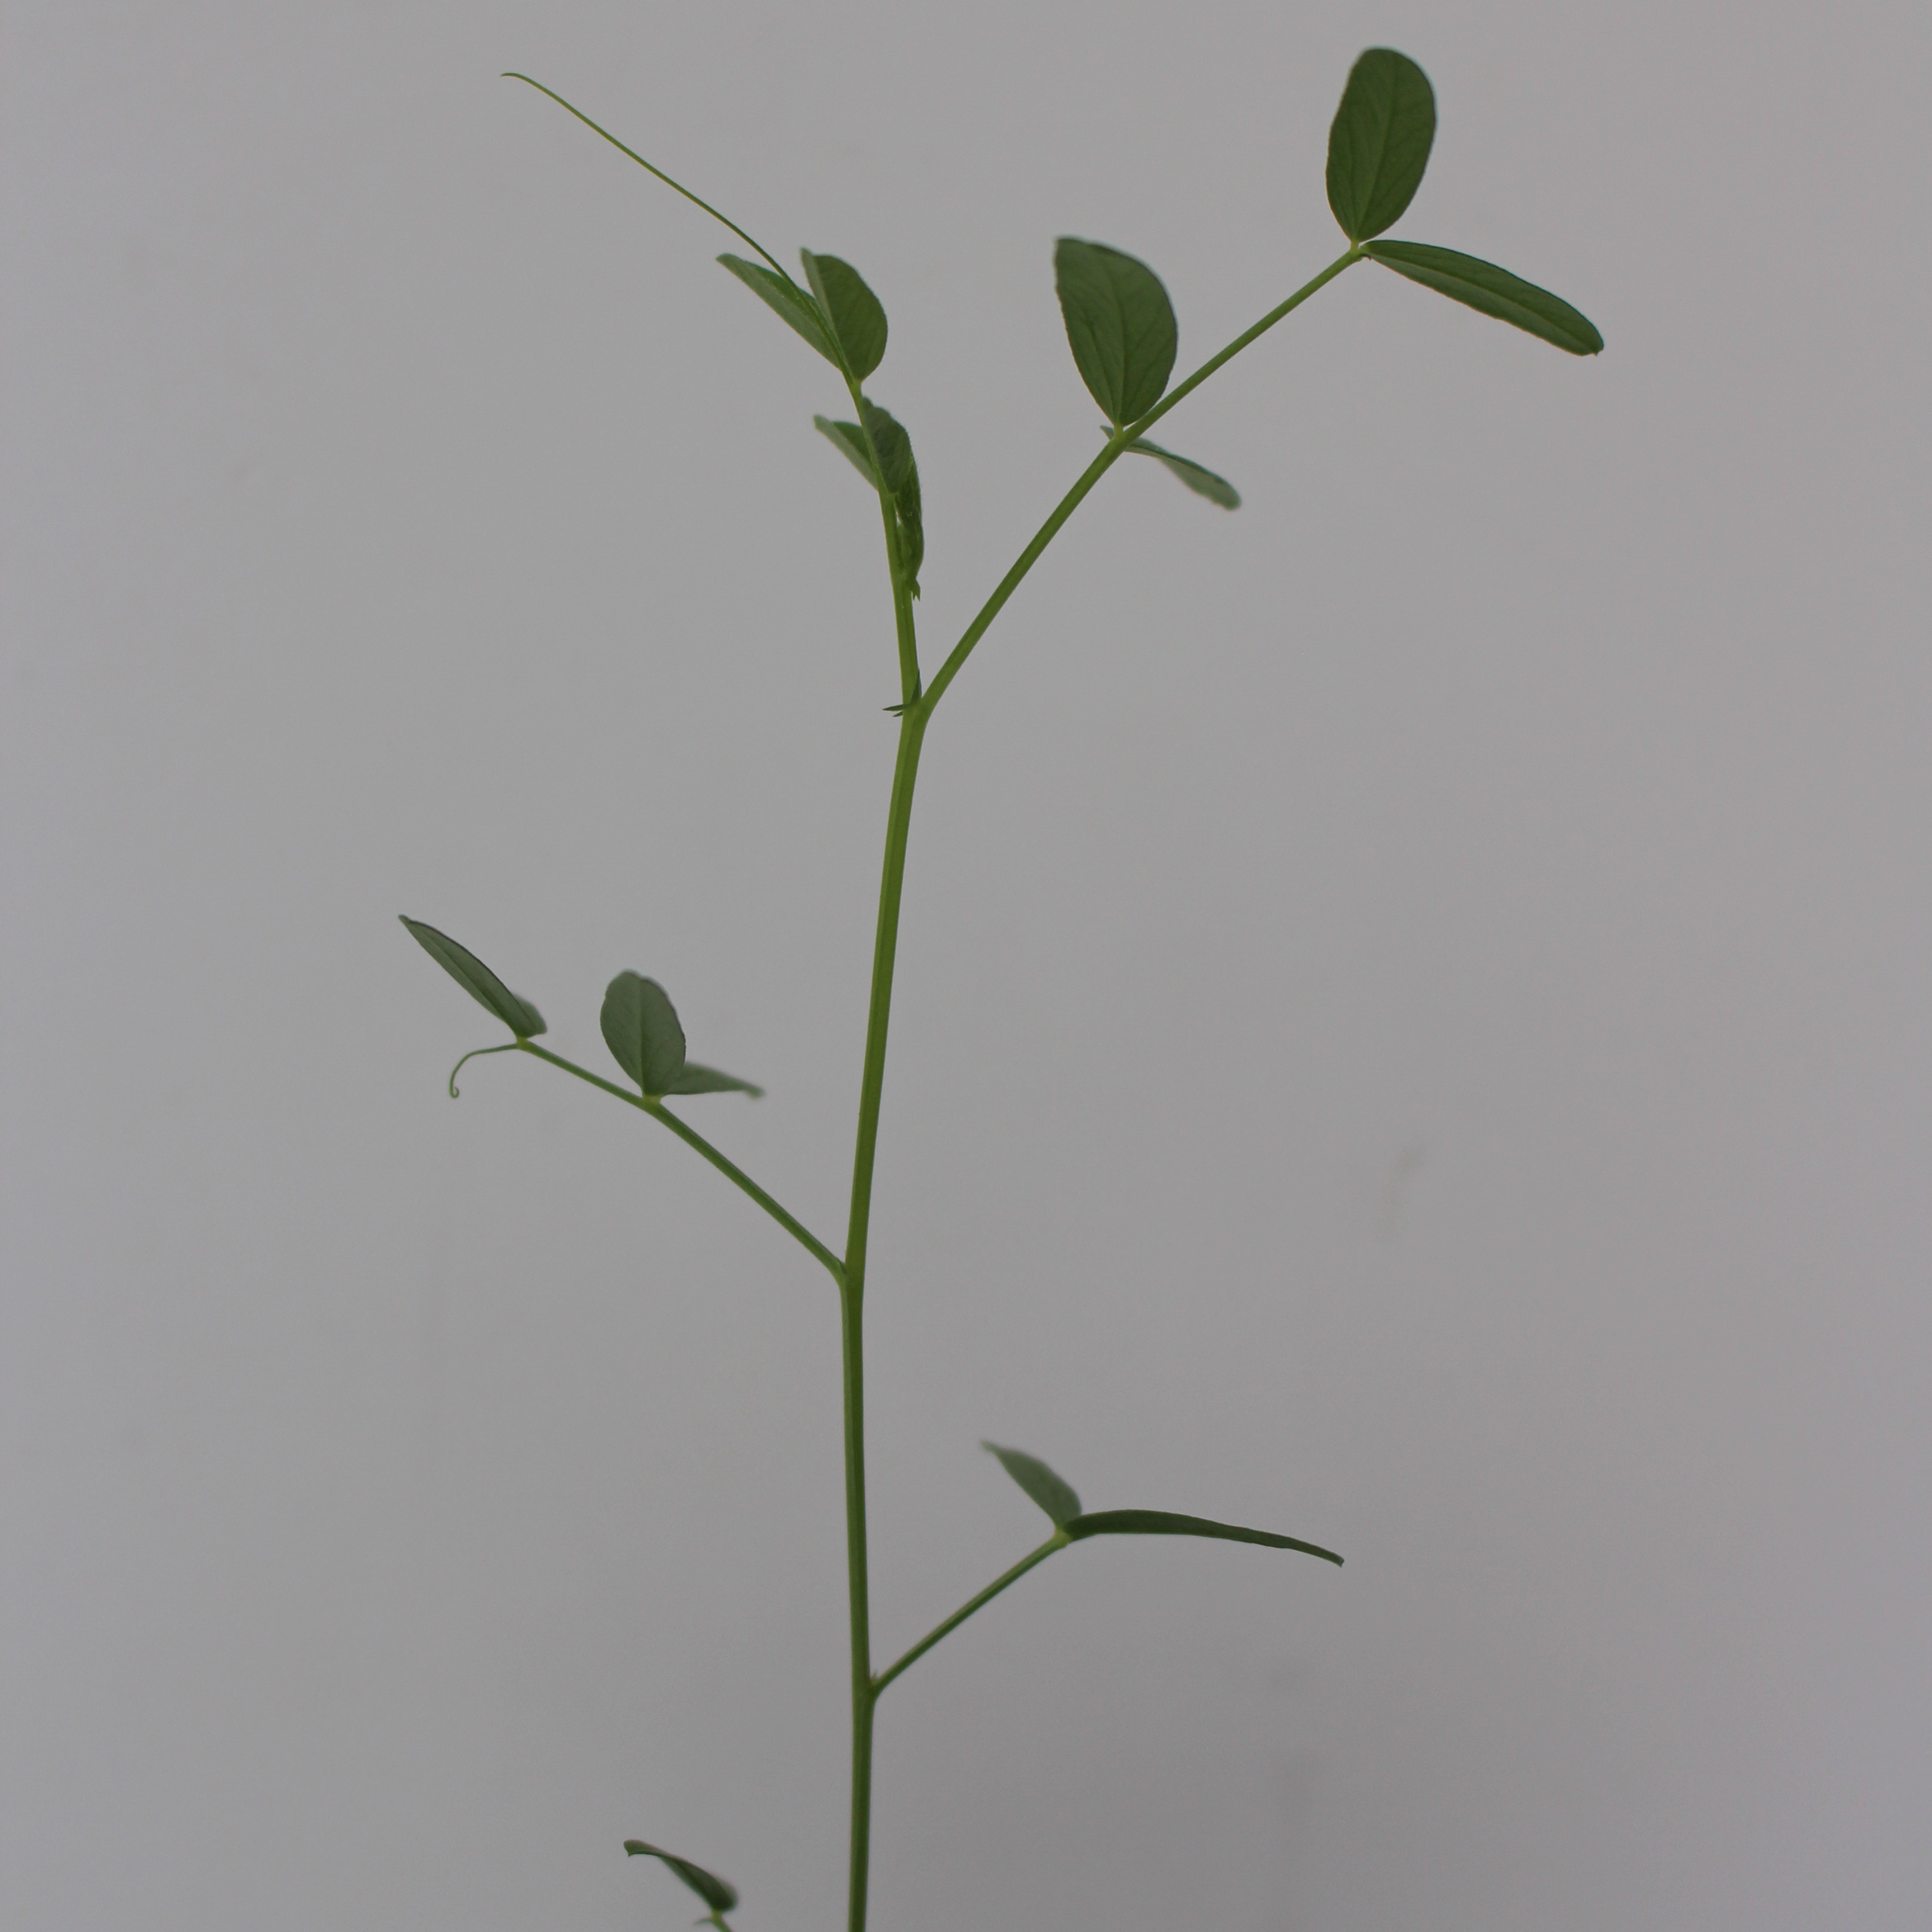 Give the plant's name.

Vicia sativa
